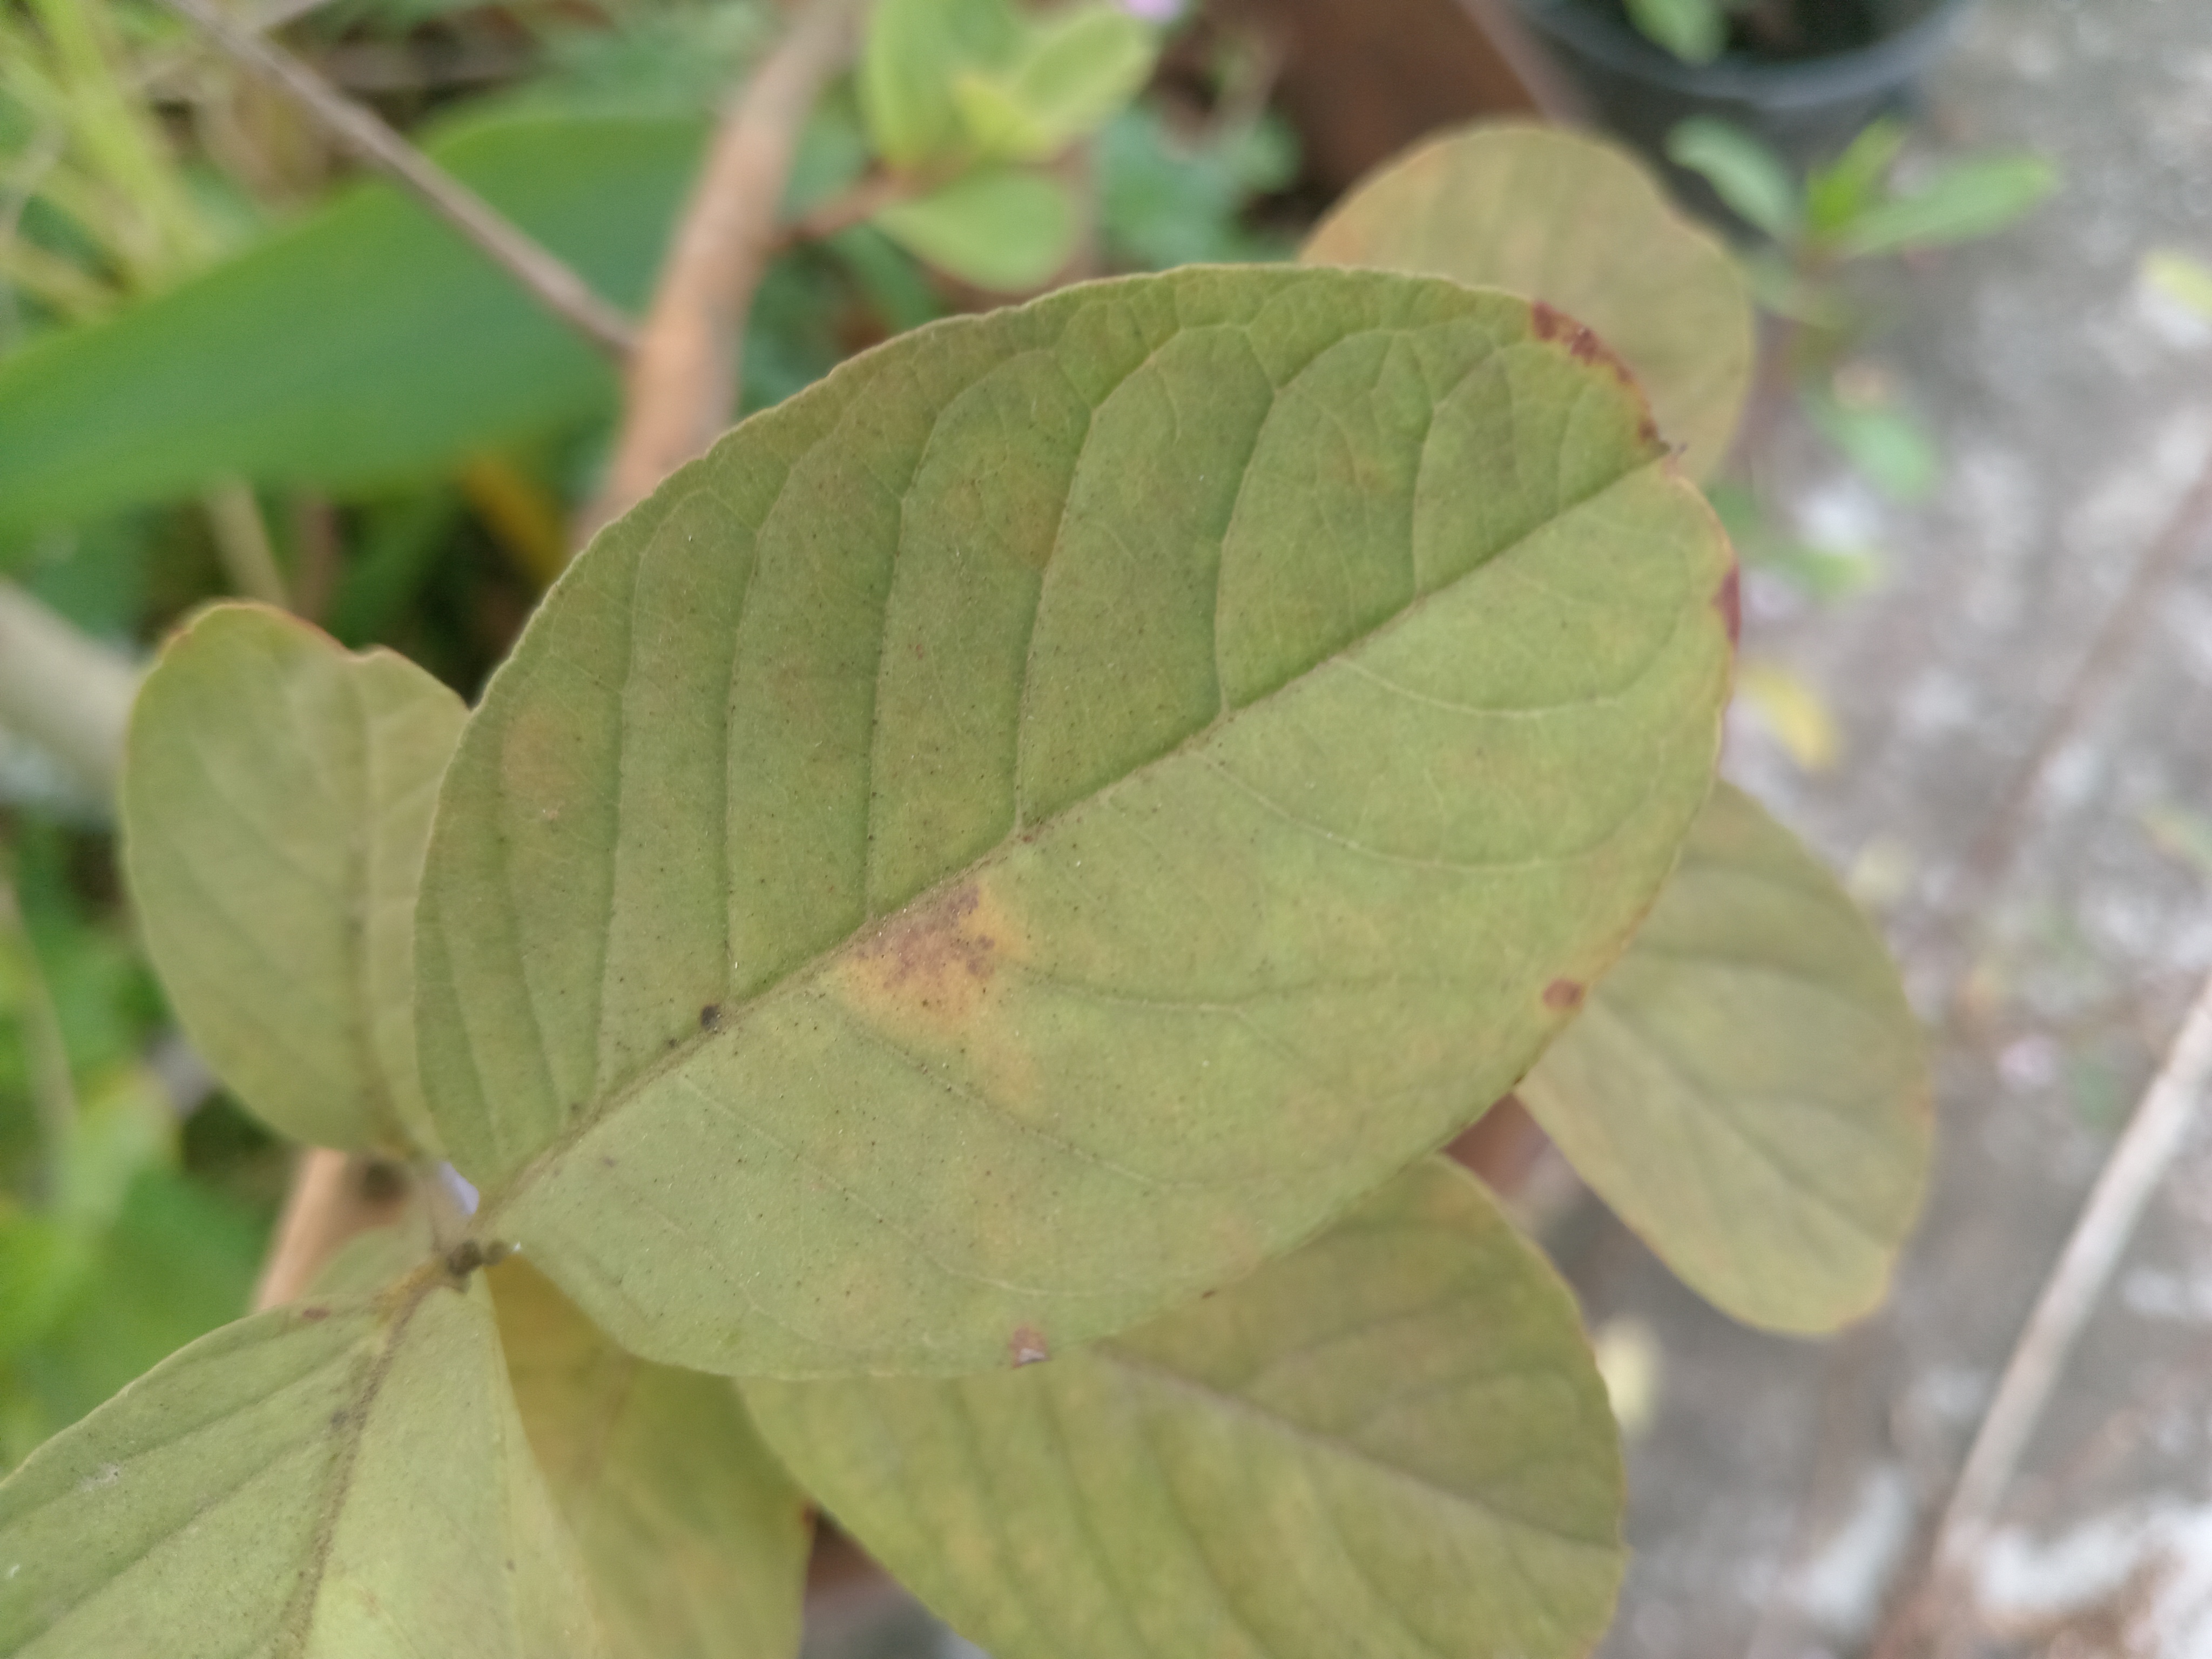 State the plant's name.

guava
